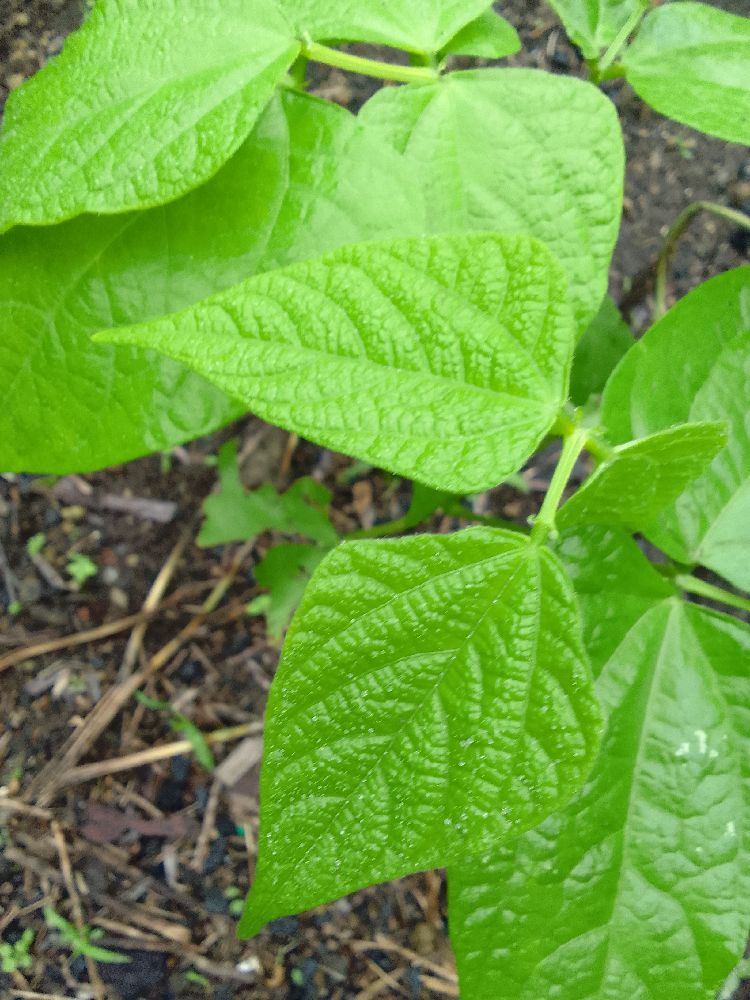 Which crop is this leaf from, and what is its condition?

common bean, healthy
